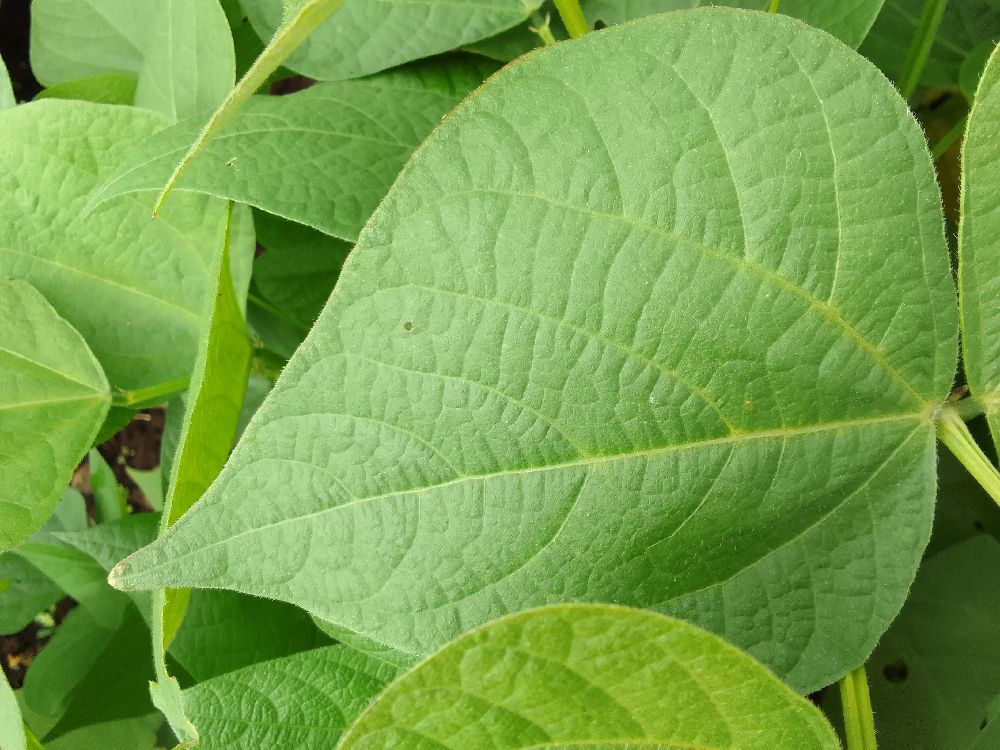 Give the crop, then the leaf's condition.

common bean, healthy
